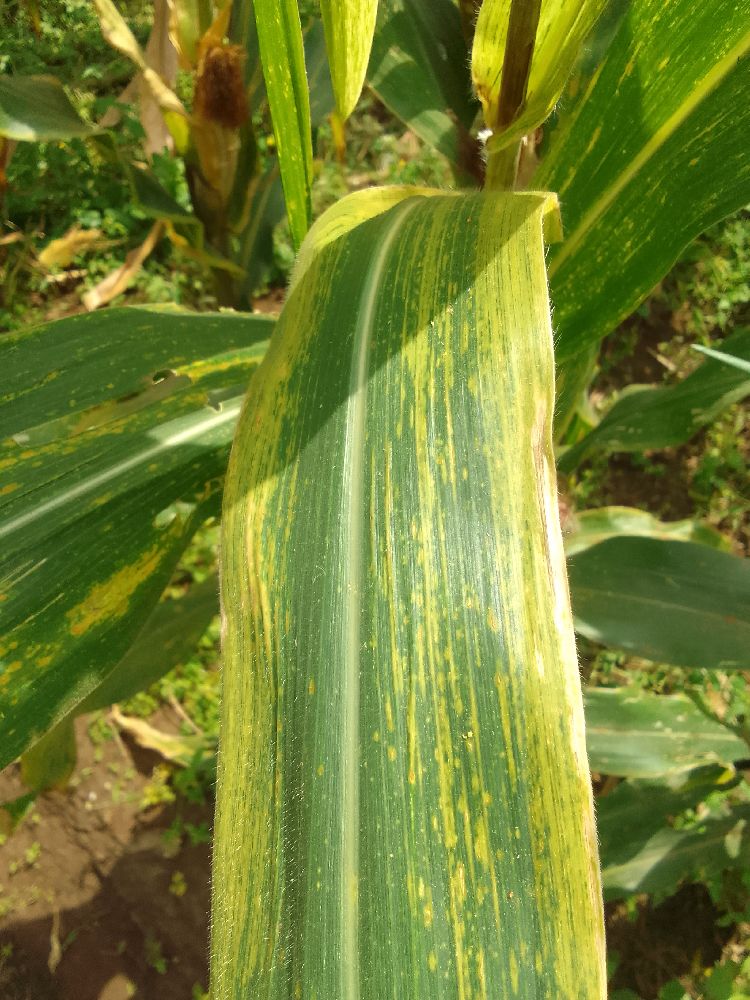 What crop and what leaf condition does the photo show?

maize, maize lethal necrosis
